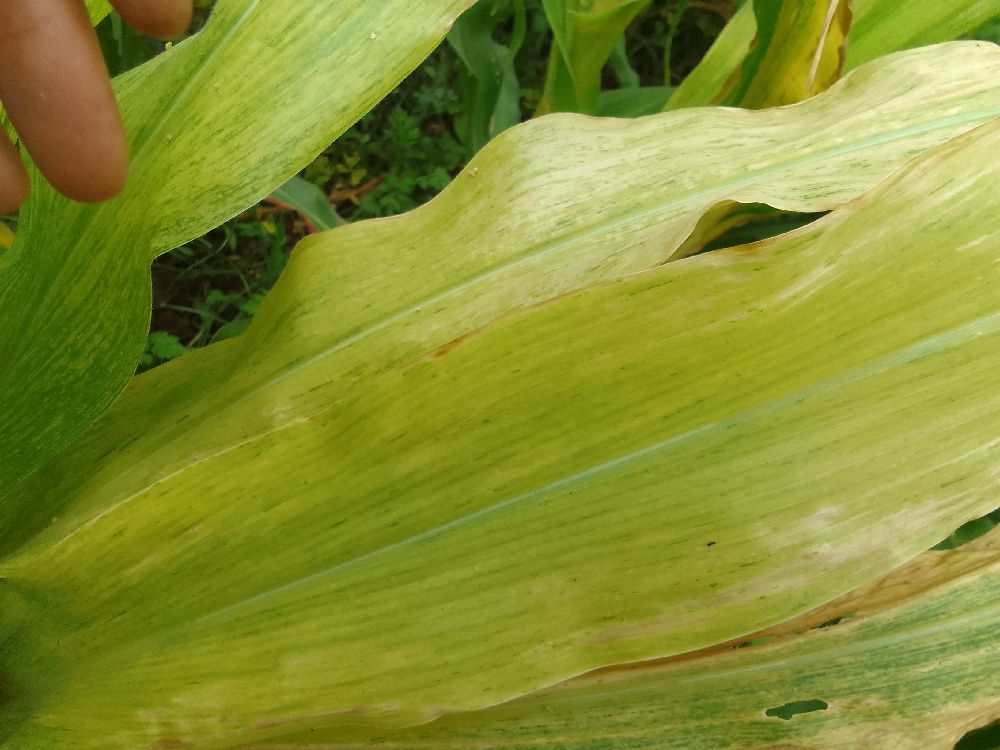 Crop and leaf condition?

maize, maize lethal necrosis
